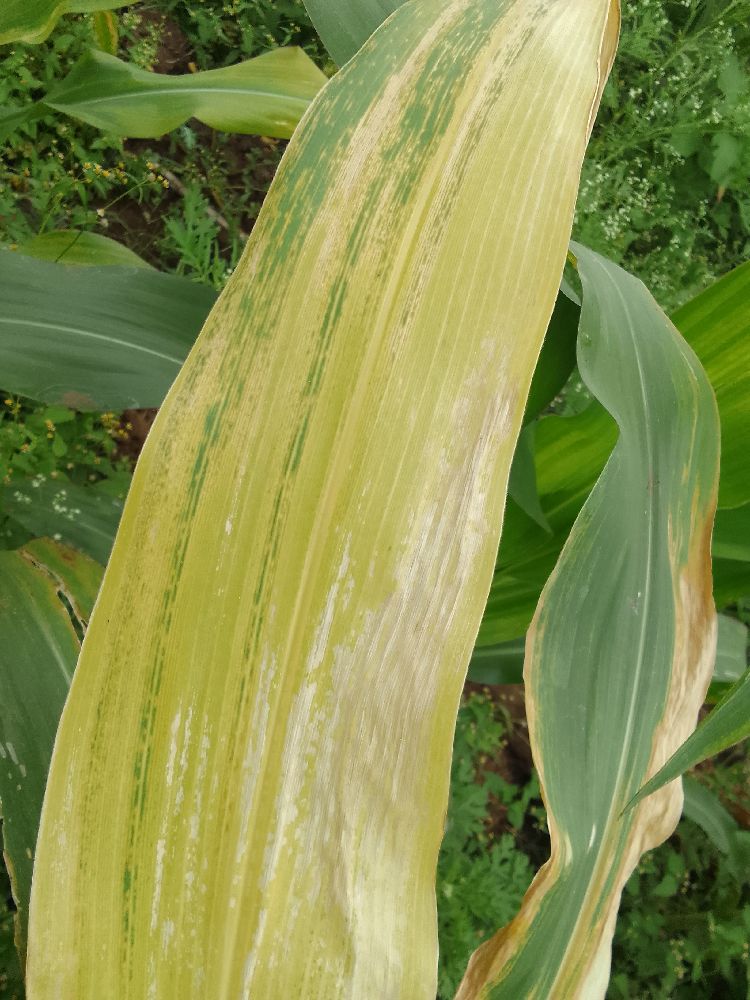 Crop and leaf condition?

maize, maize lethal necrosis
